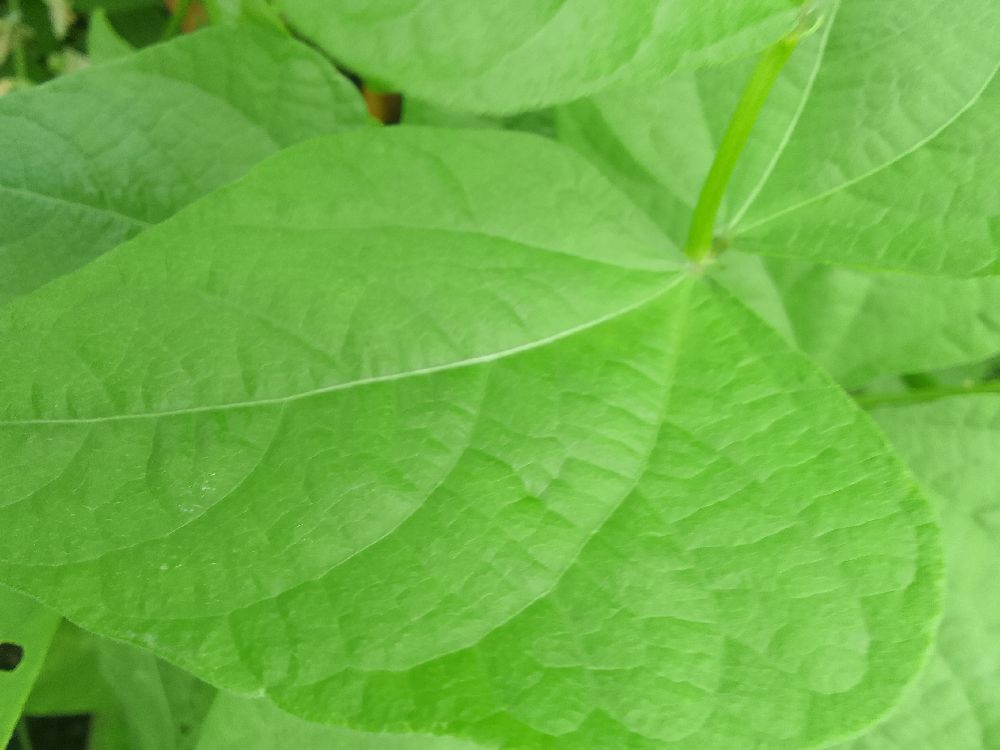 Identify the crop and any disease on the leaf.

common bean, healthy
